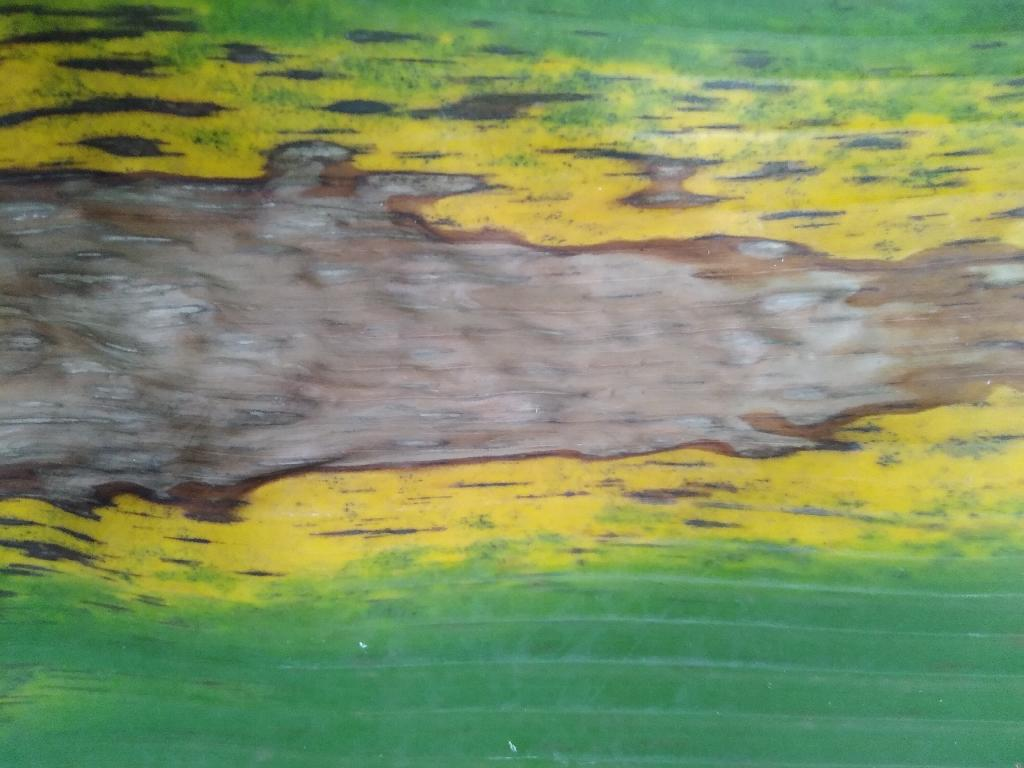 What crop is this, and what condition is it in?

banana, black sigatoka
